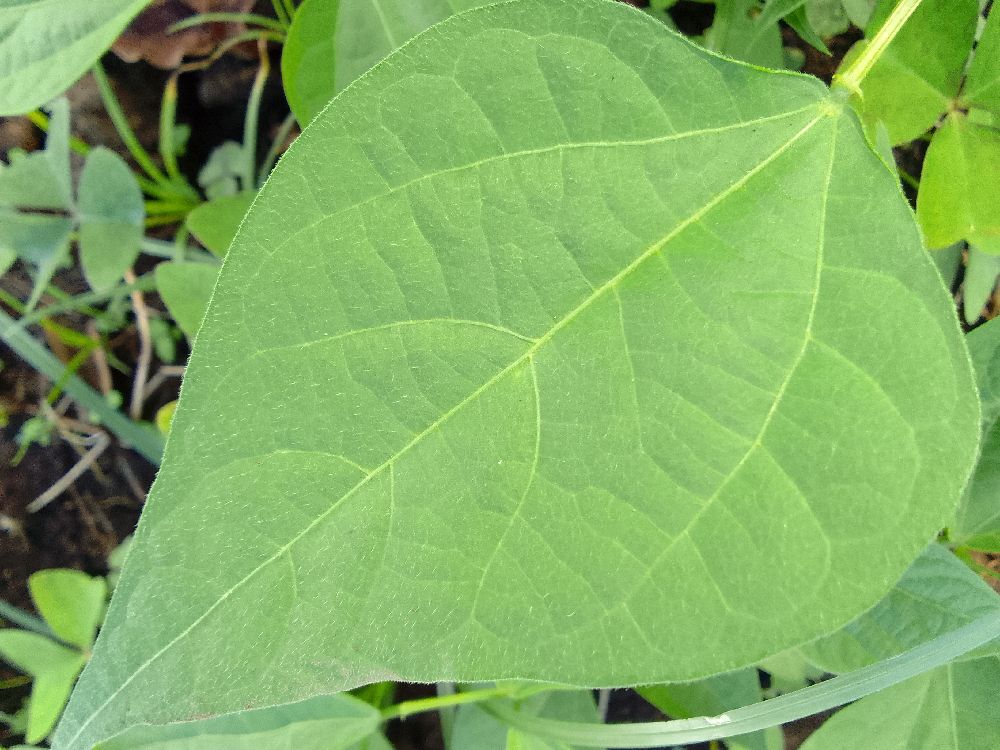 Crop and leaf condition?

common bean, healthy
